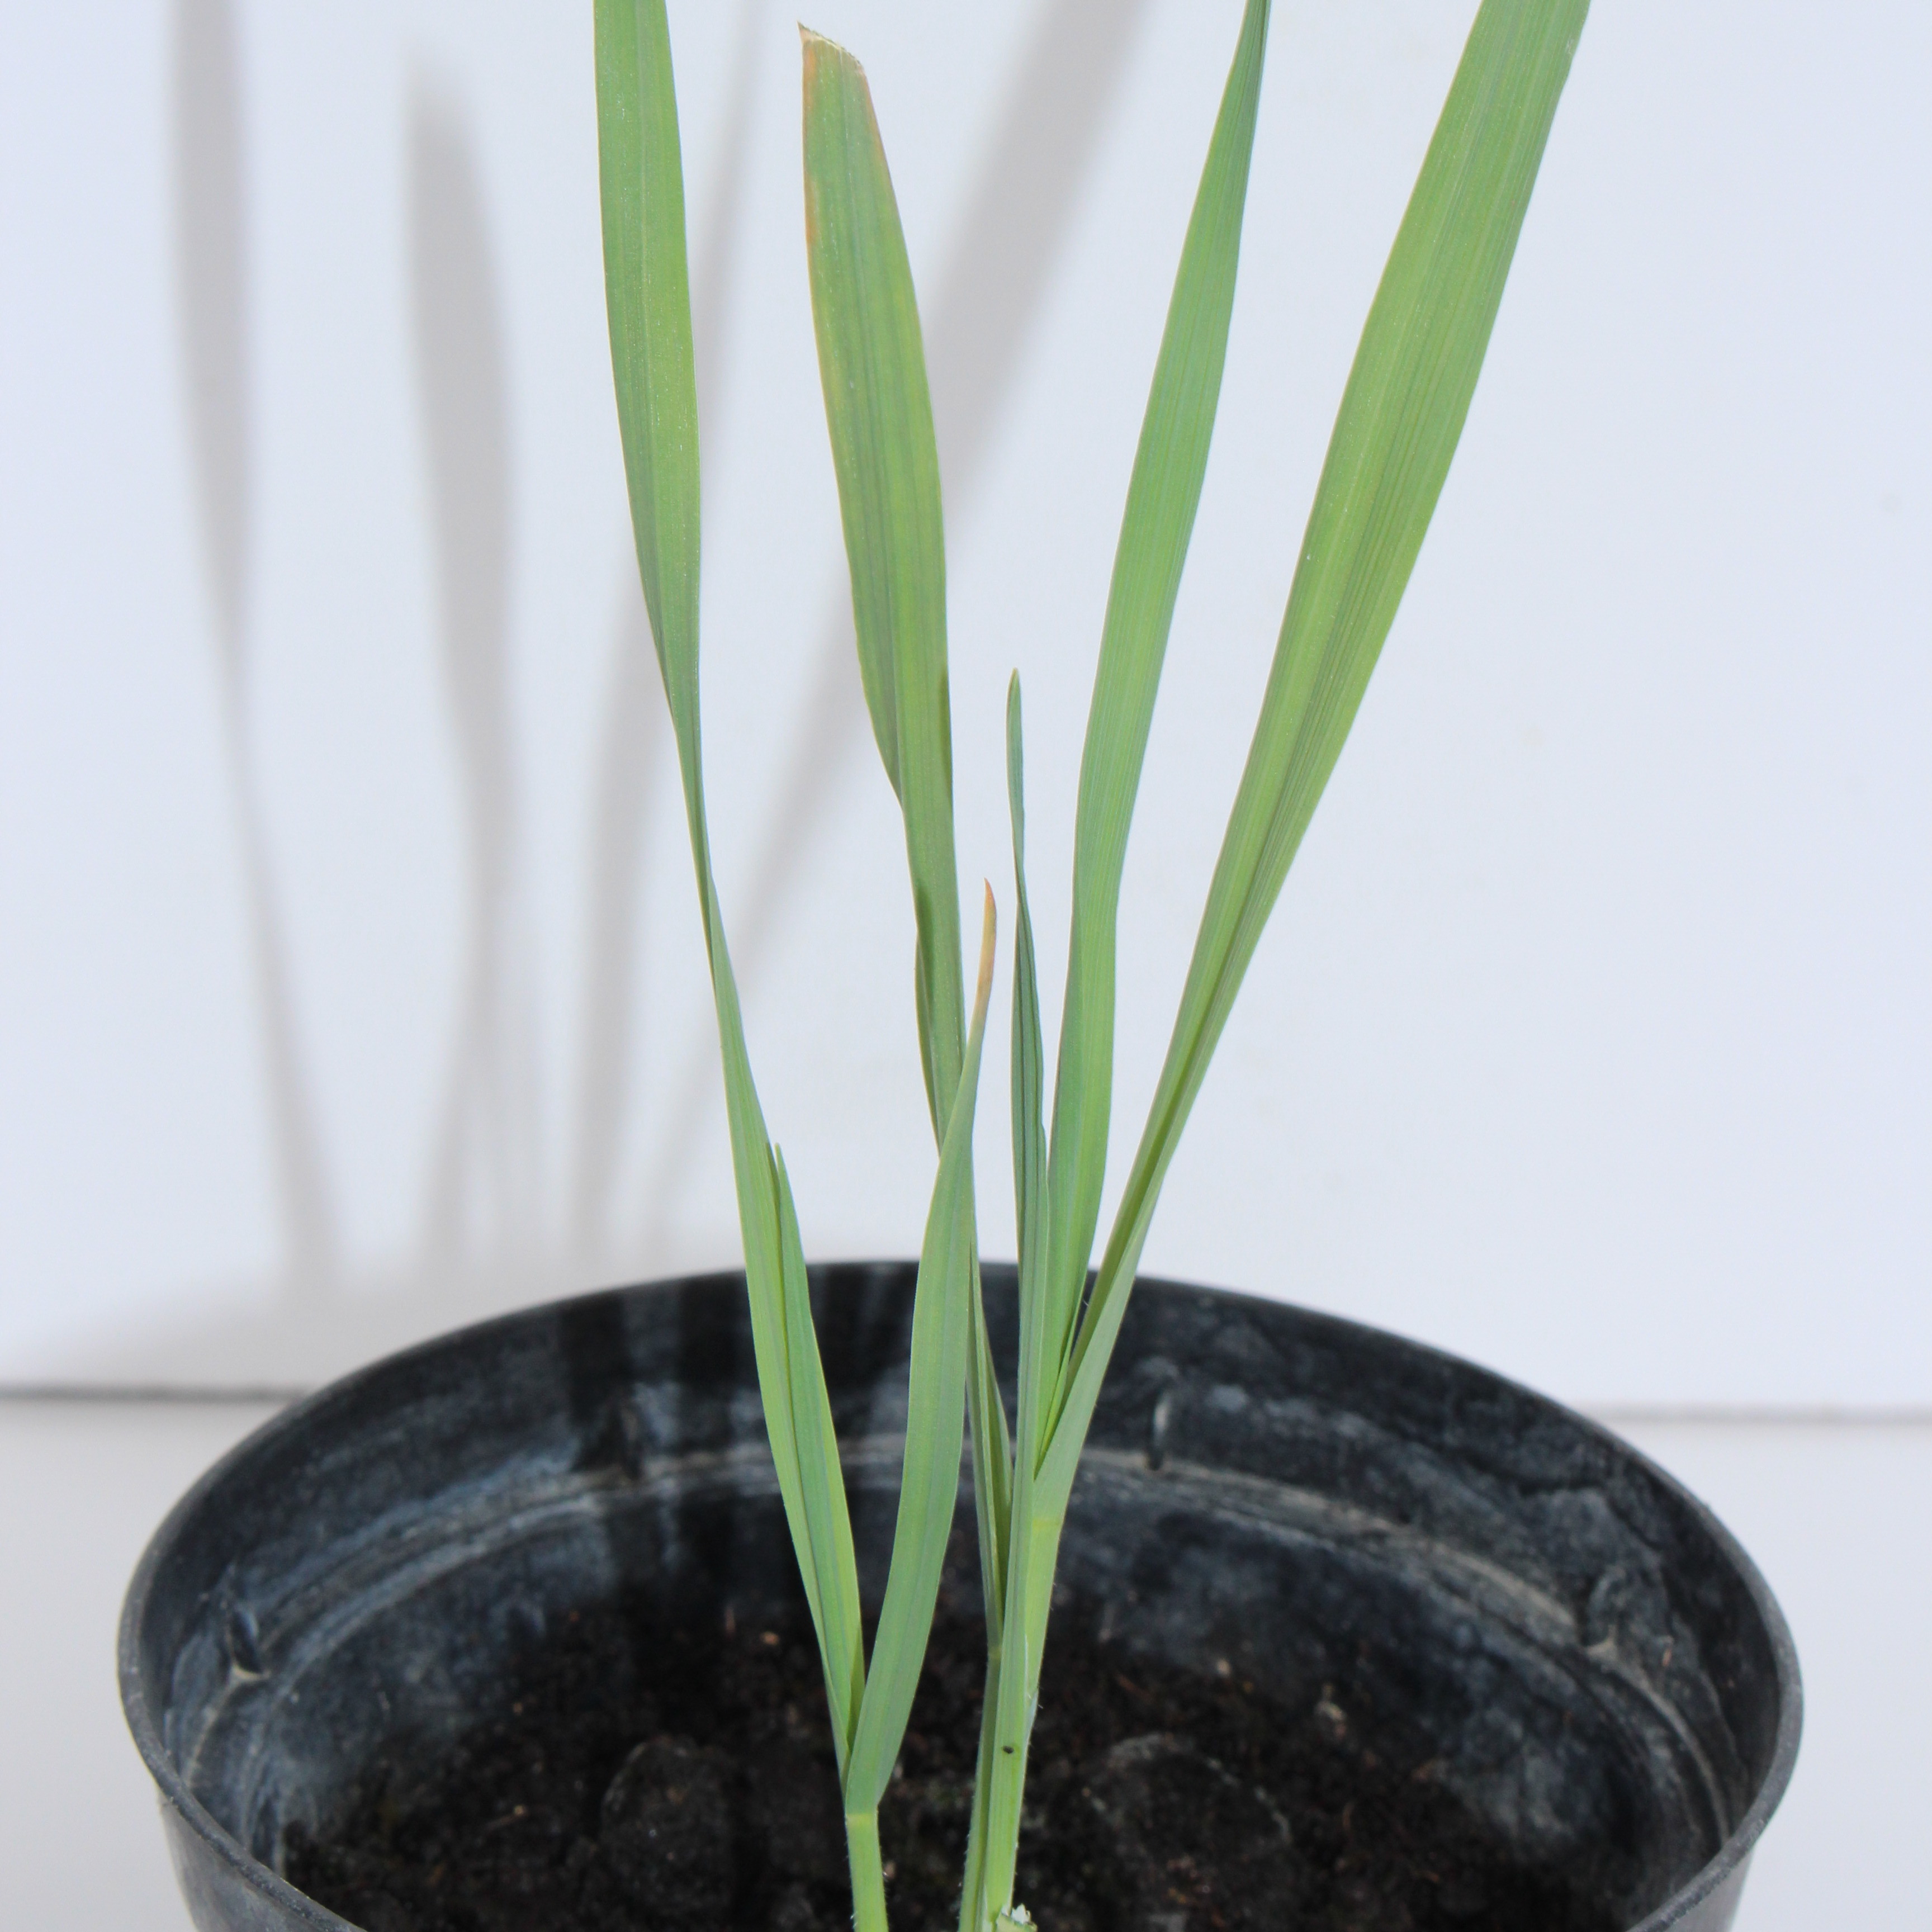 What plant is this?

Avena sterilis
